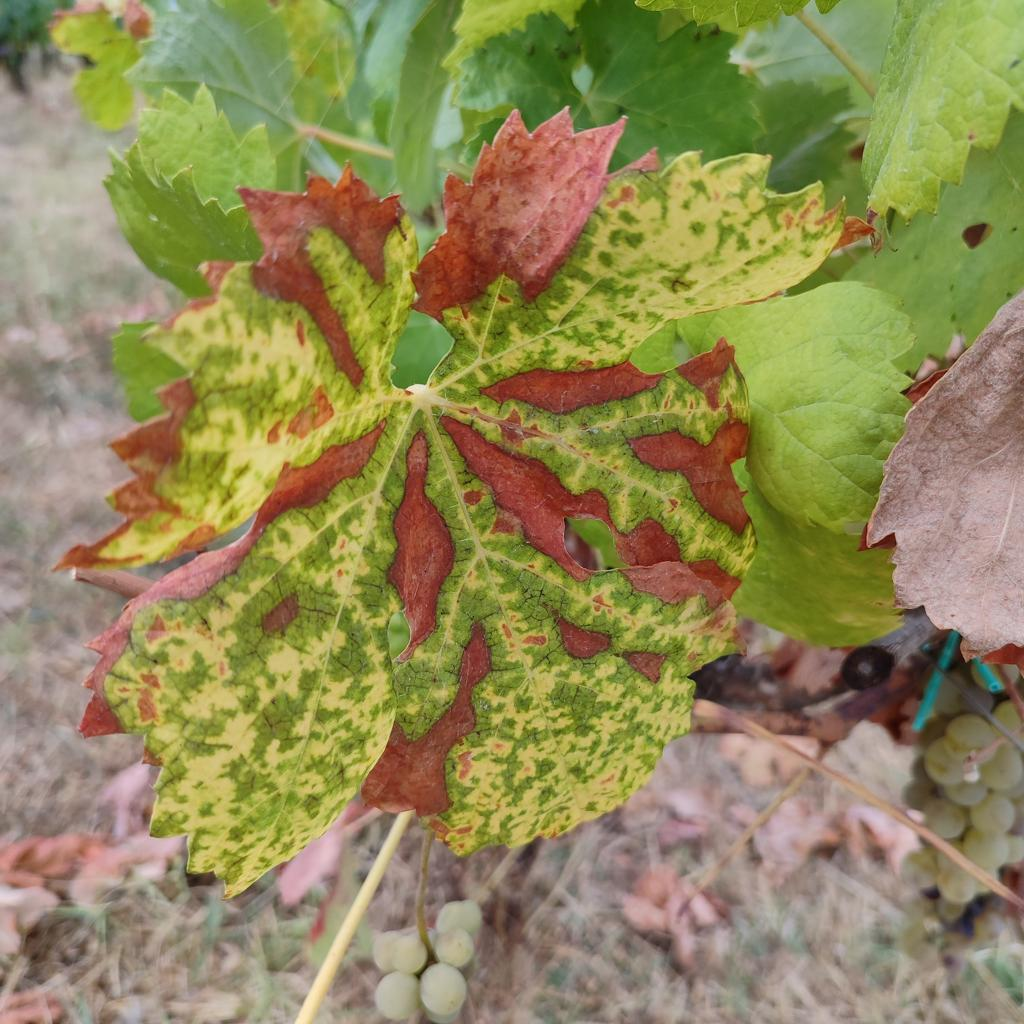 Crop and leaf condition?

grapevine, esca complex
